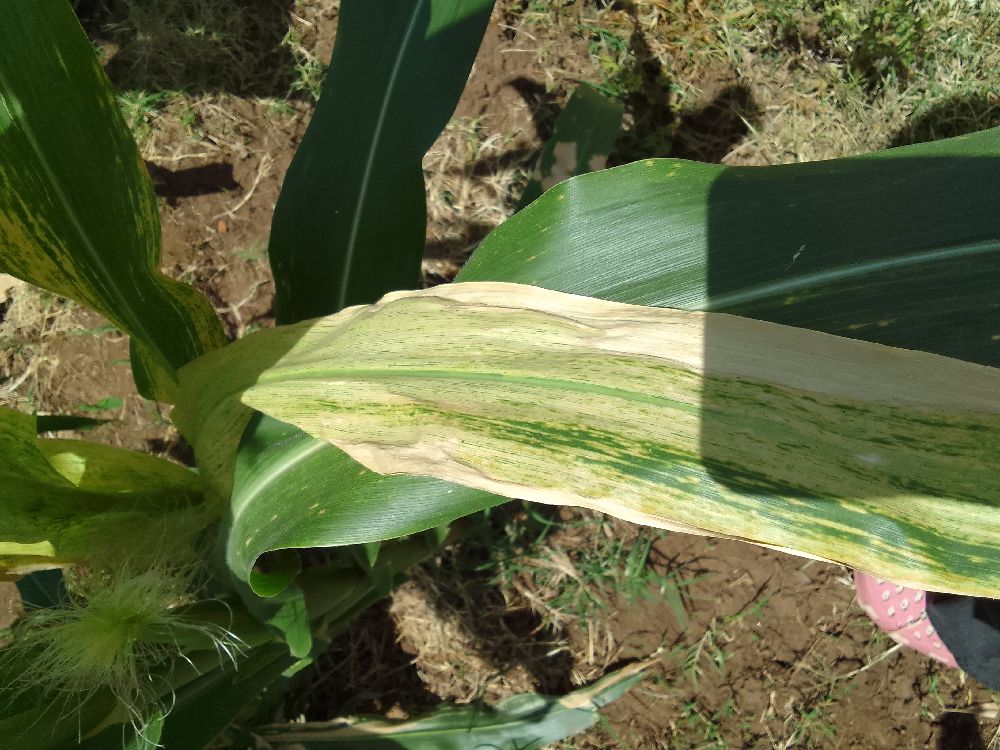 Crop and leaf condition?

maize, maize lethal necrosis
